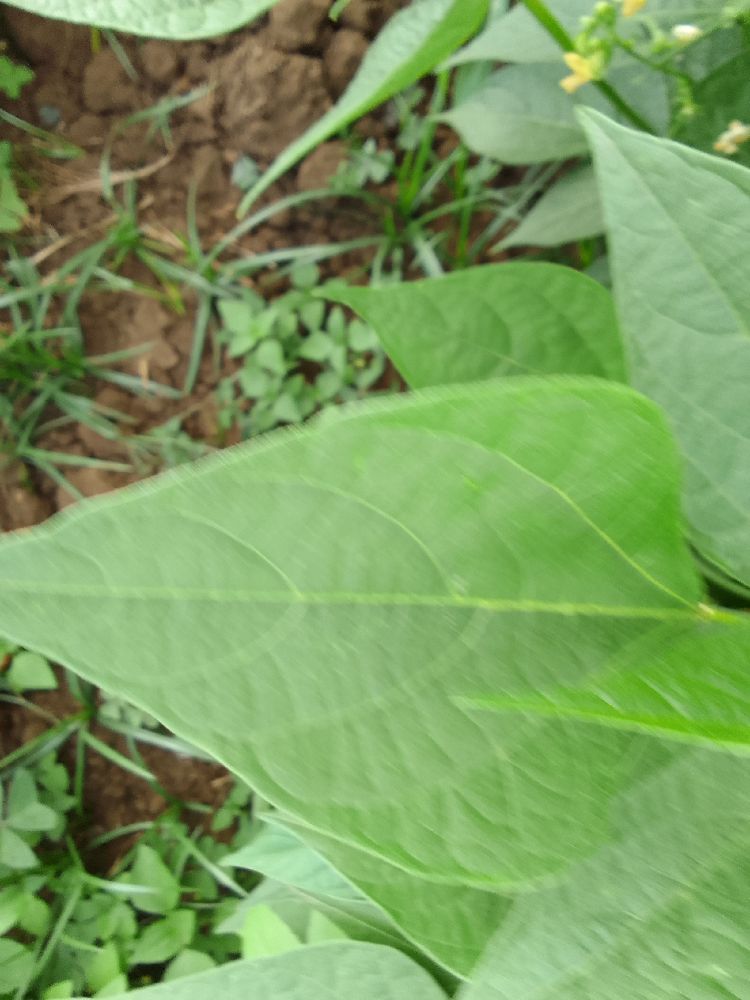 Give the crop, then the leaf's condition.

common bean, healthy
